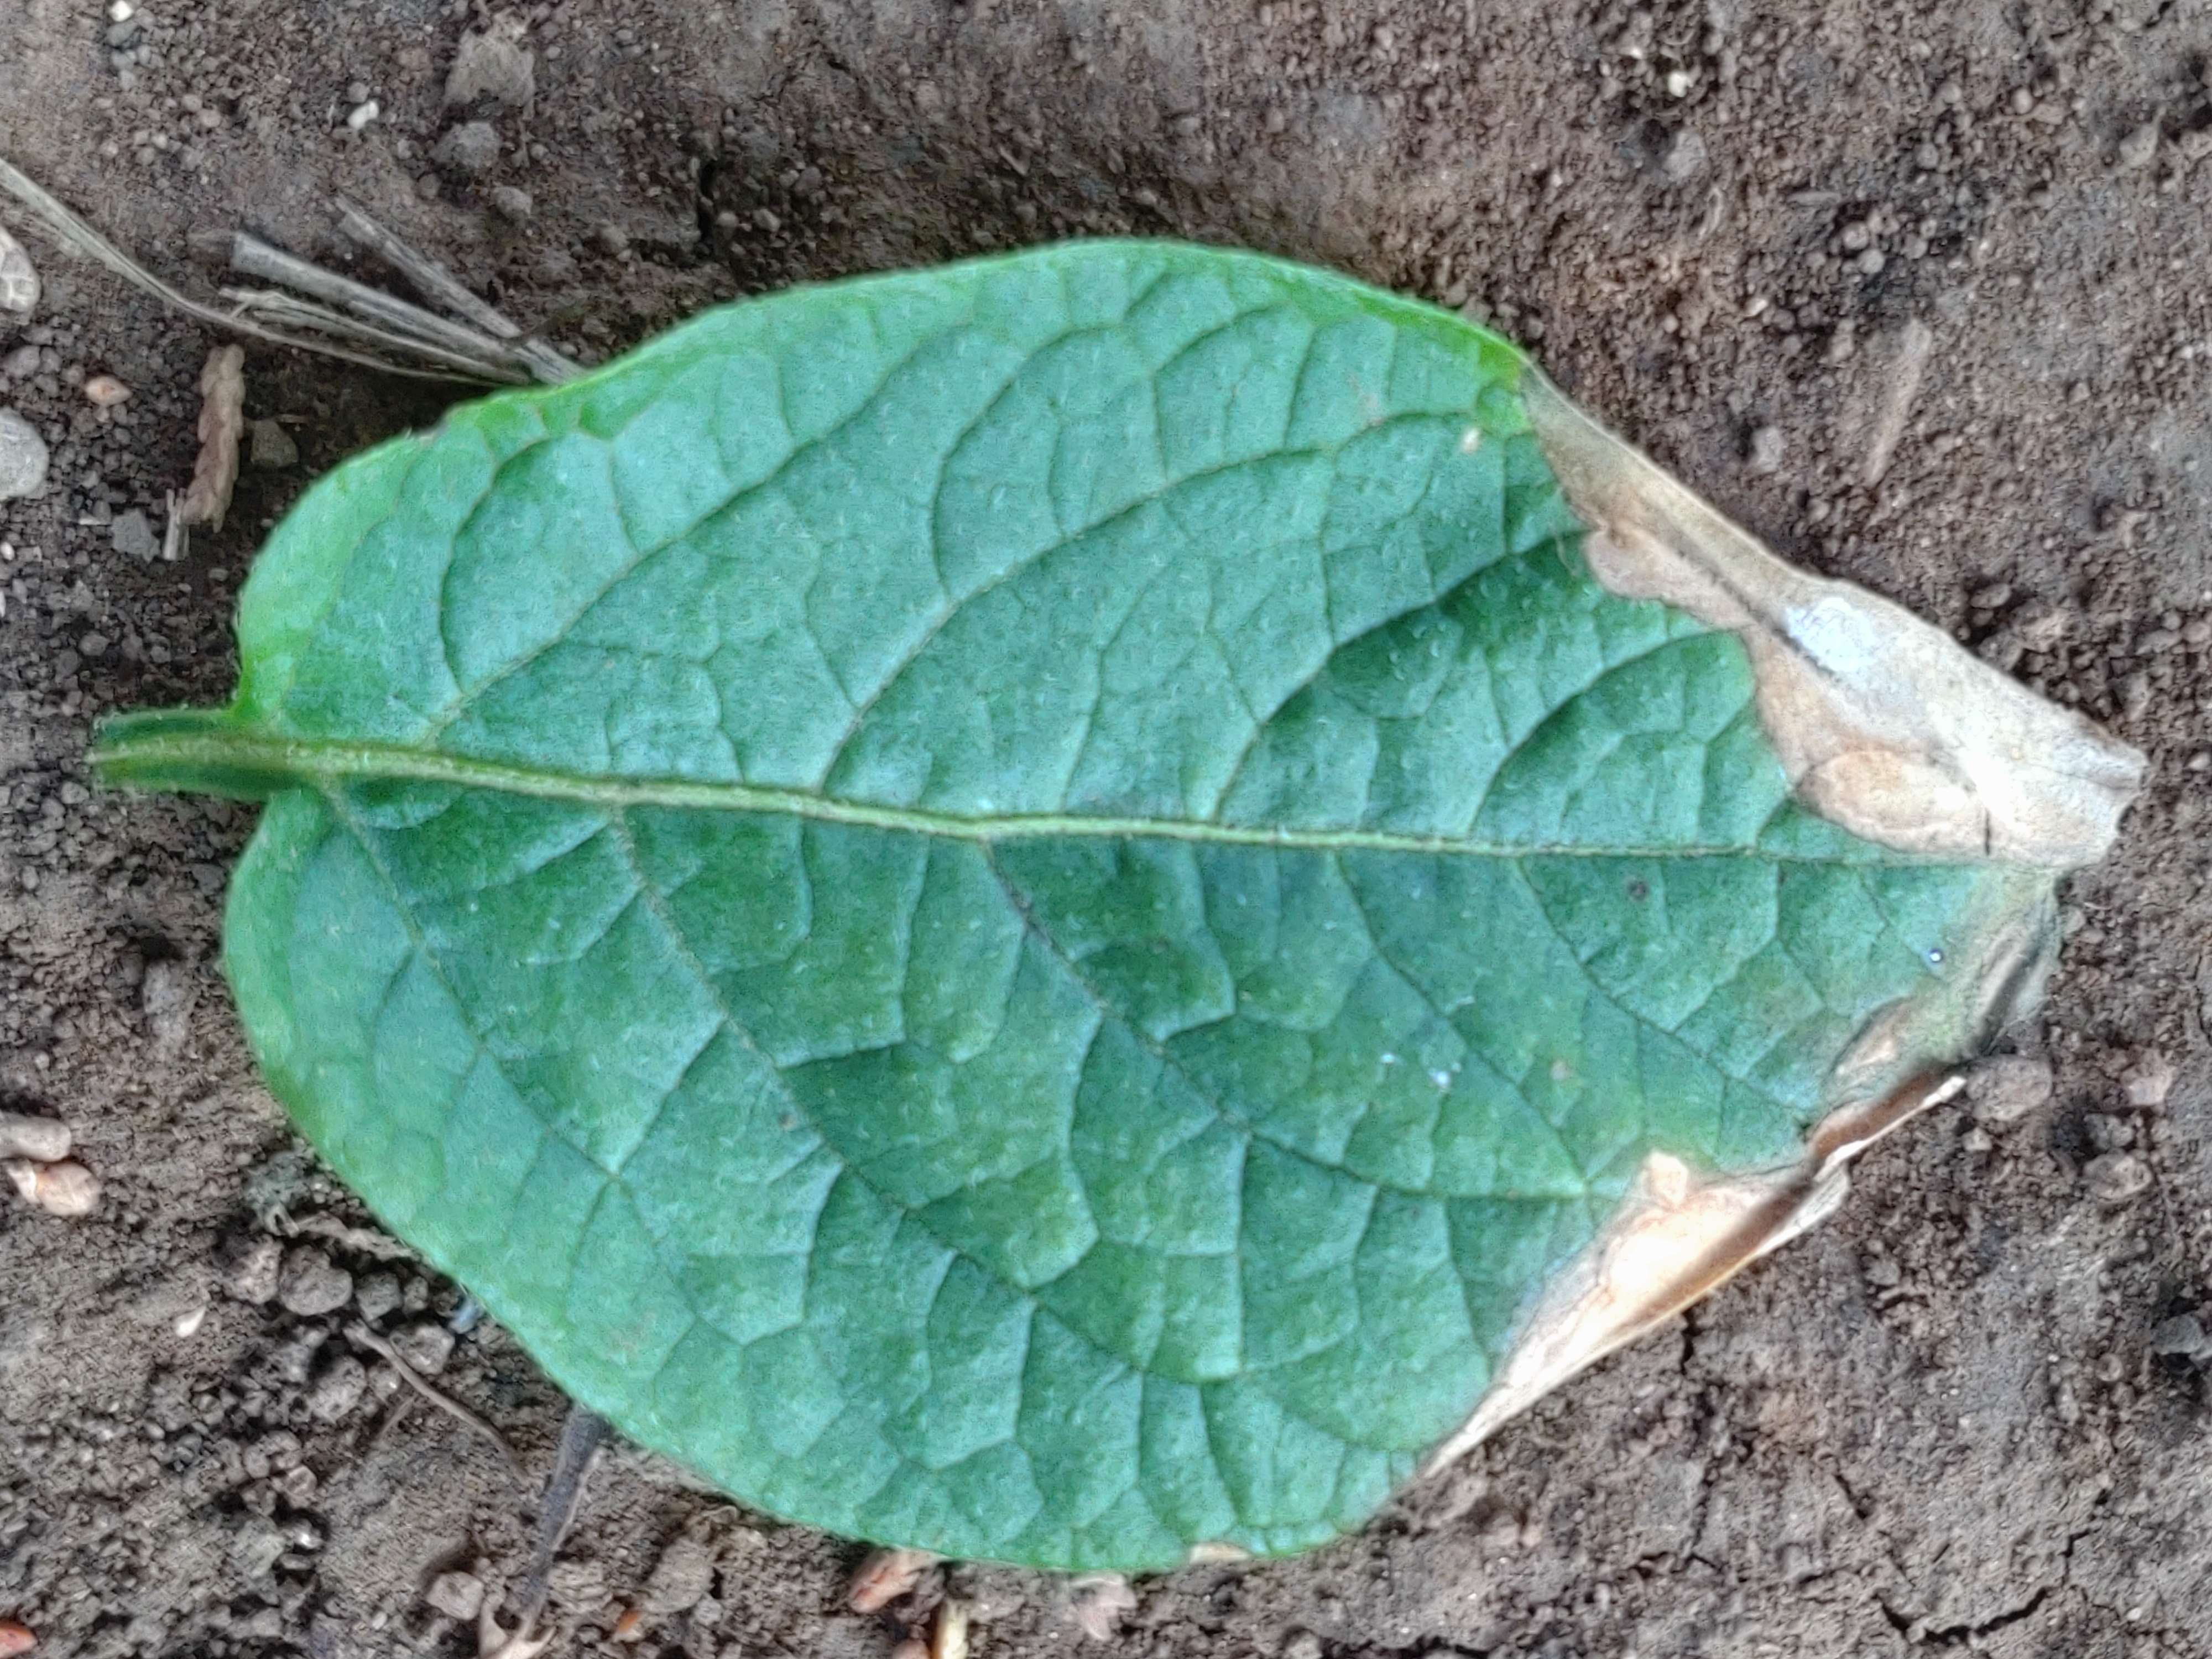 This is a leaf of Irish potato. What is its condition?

early blight
